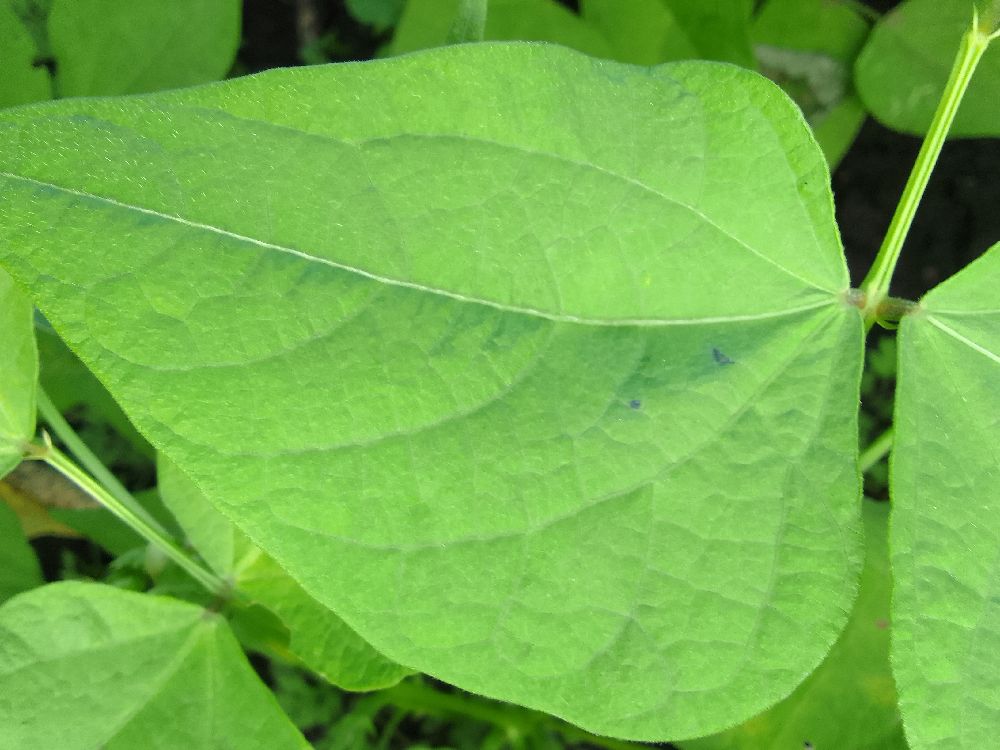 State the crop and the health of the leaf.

common bean, healthy
